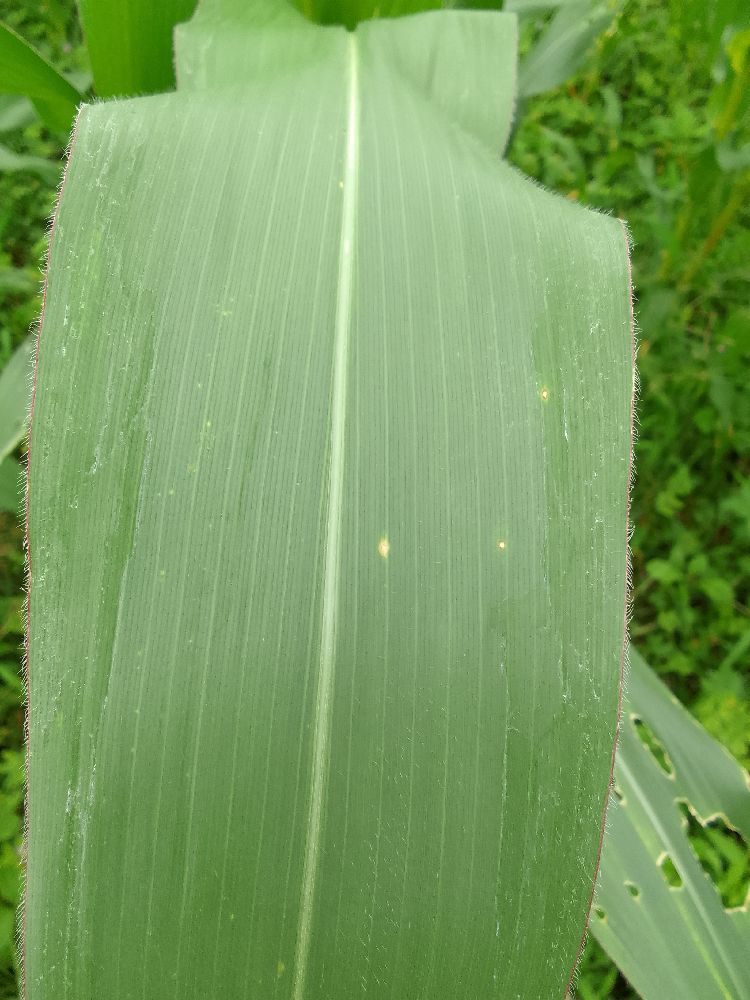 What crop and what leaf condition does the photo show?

maize, healthy
